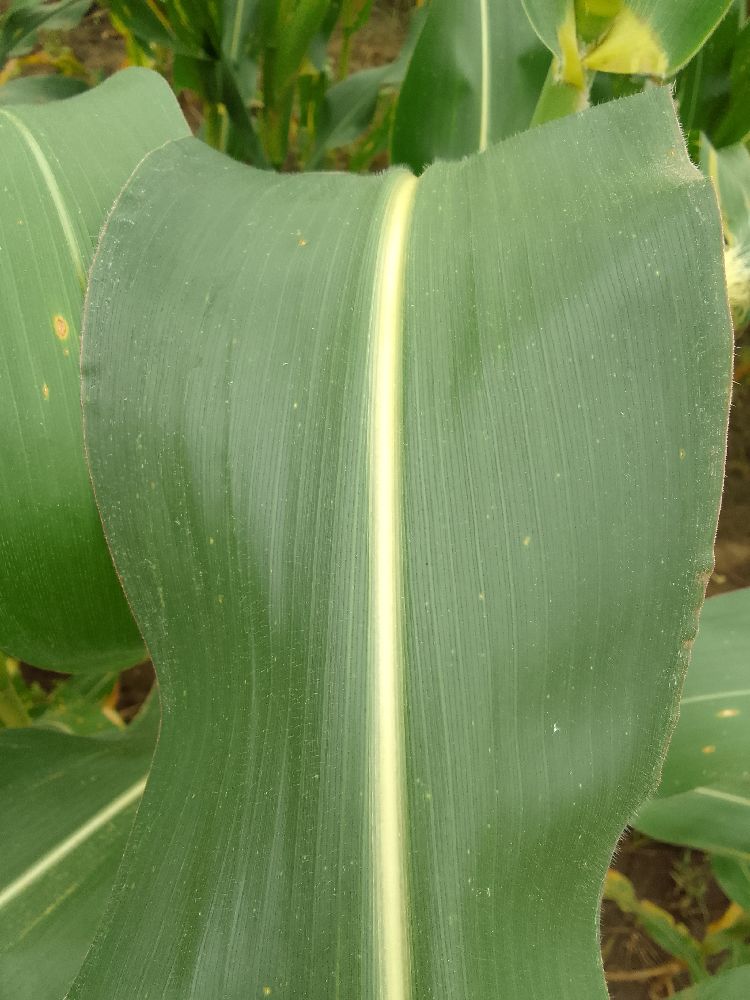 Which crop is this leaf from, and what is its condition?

maize, healthy
